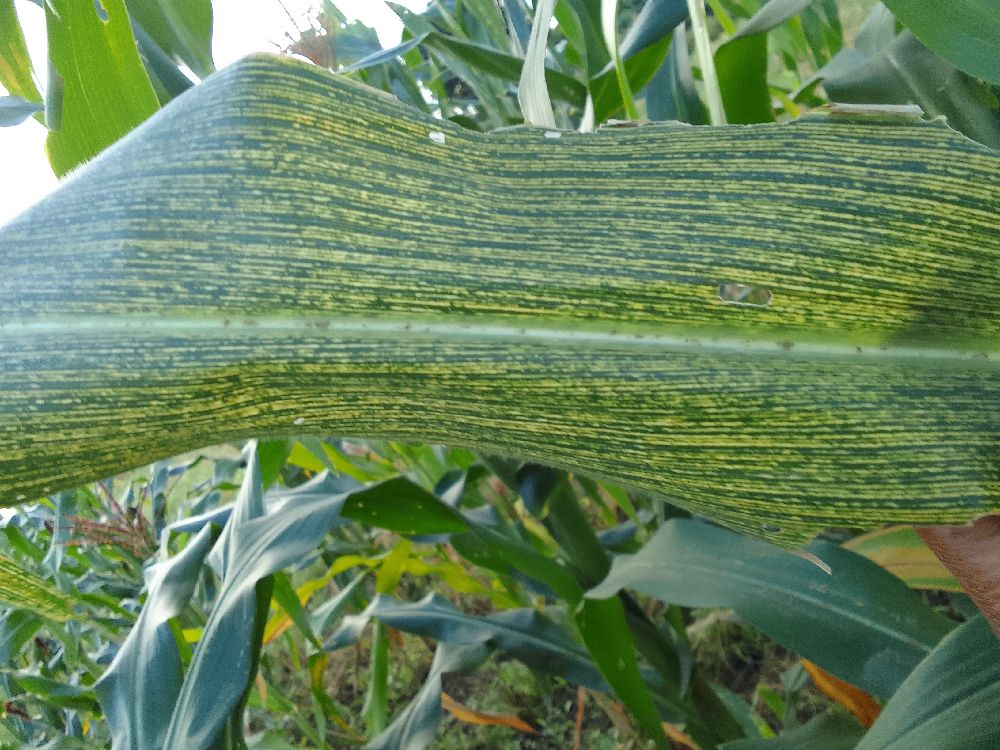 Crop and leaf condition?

maize, maize streak virus
